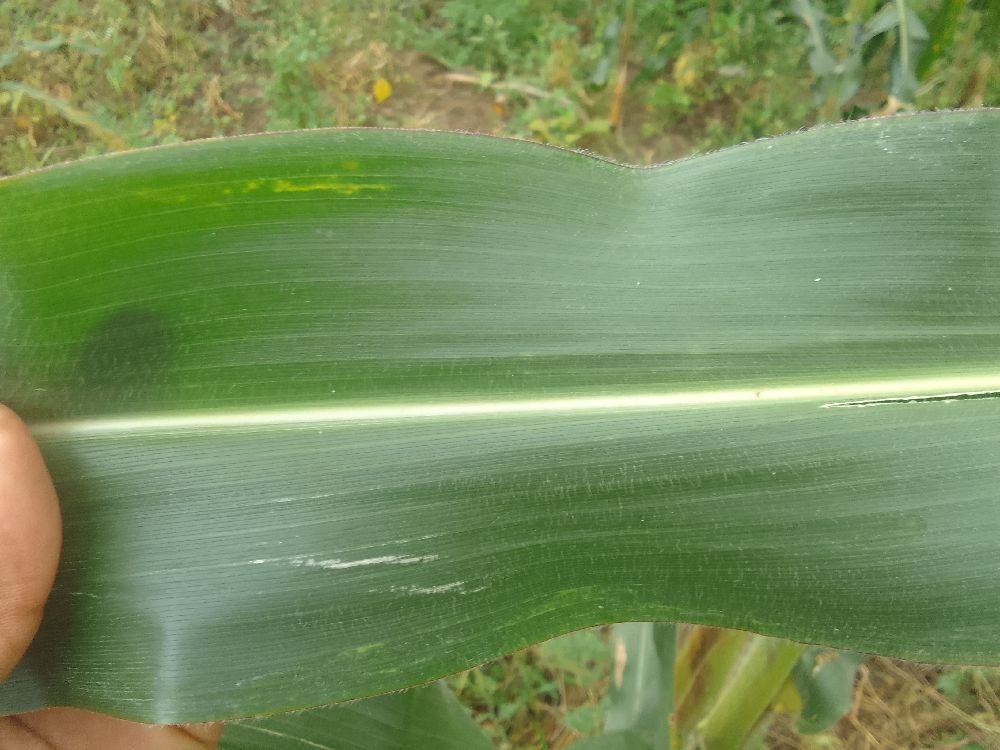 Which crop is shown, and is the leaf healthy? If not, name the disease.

maize, healthy
